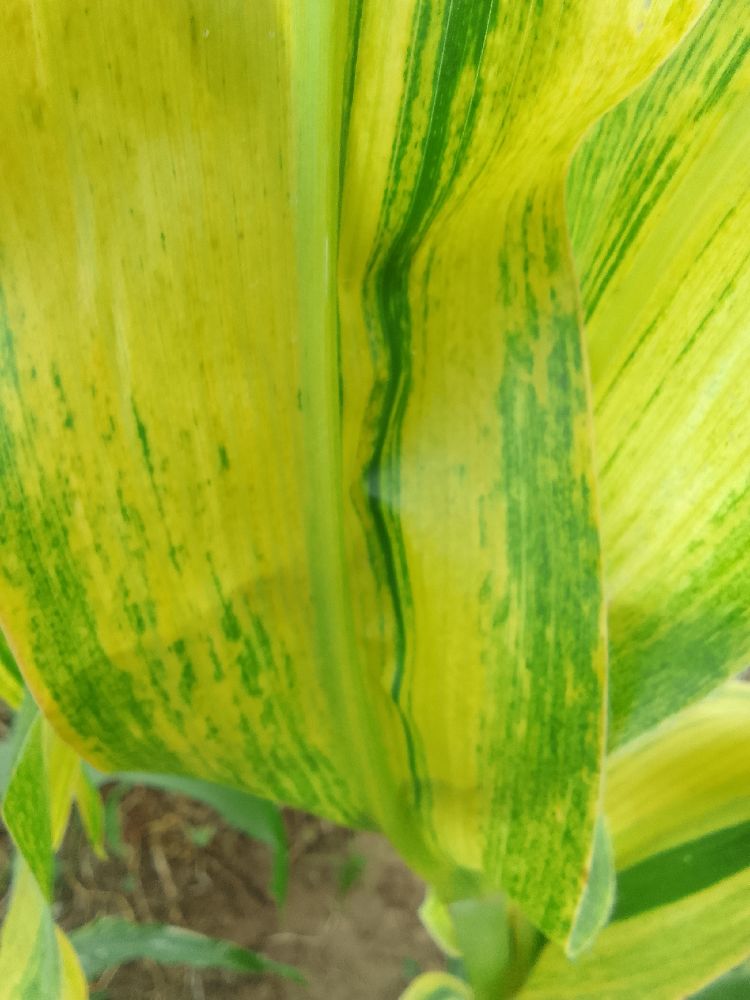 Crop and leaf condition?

maize, maize lethal necrosis
